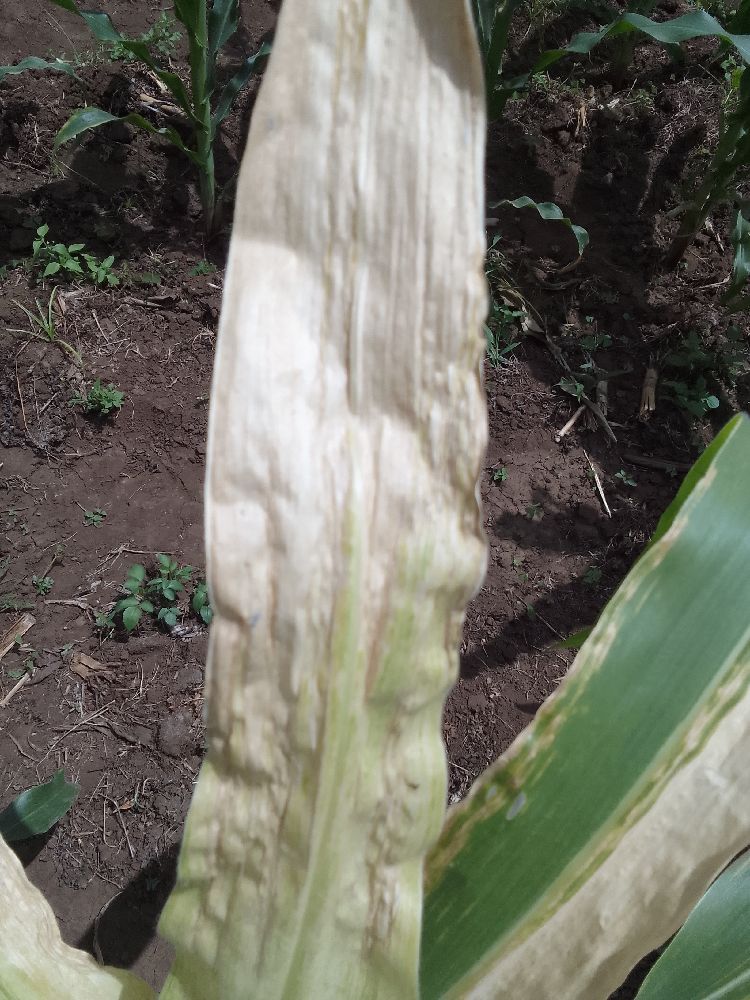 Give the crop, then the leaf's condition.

maize, maize lethal necrosis
